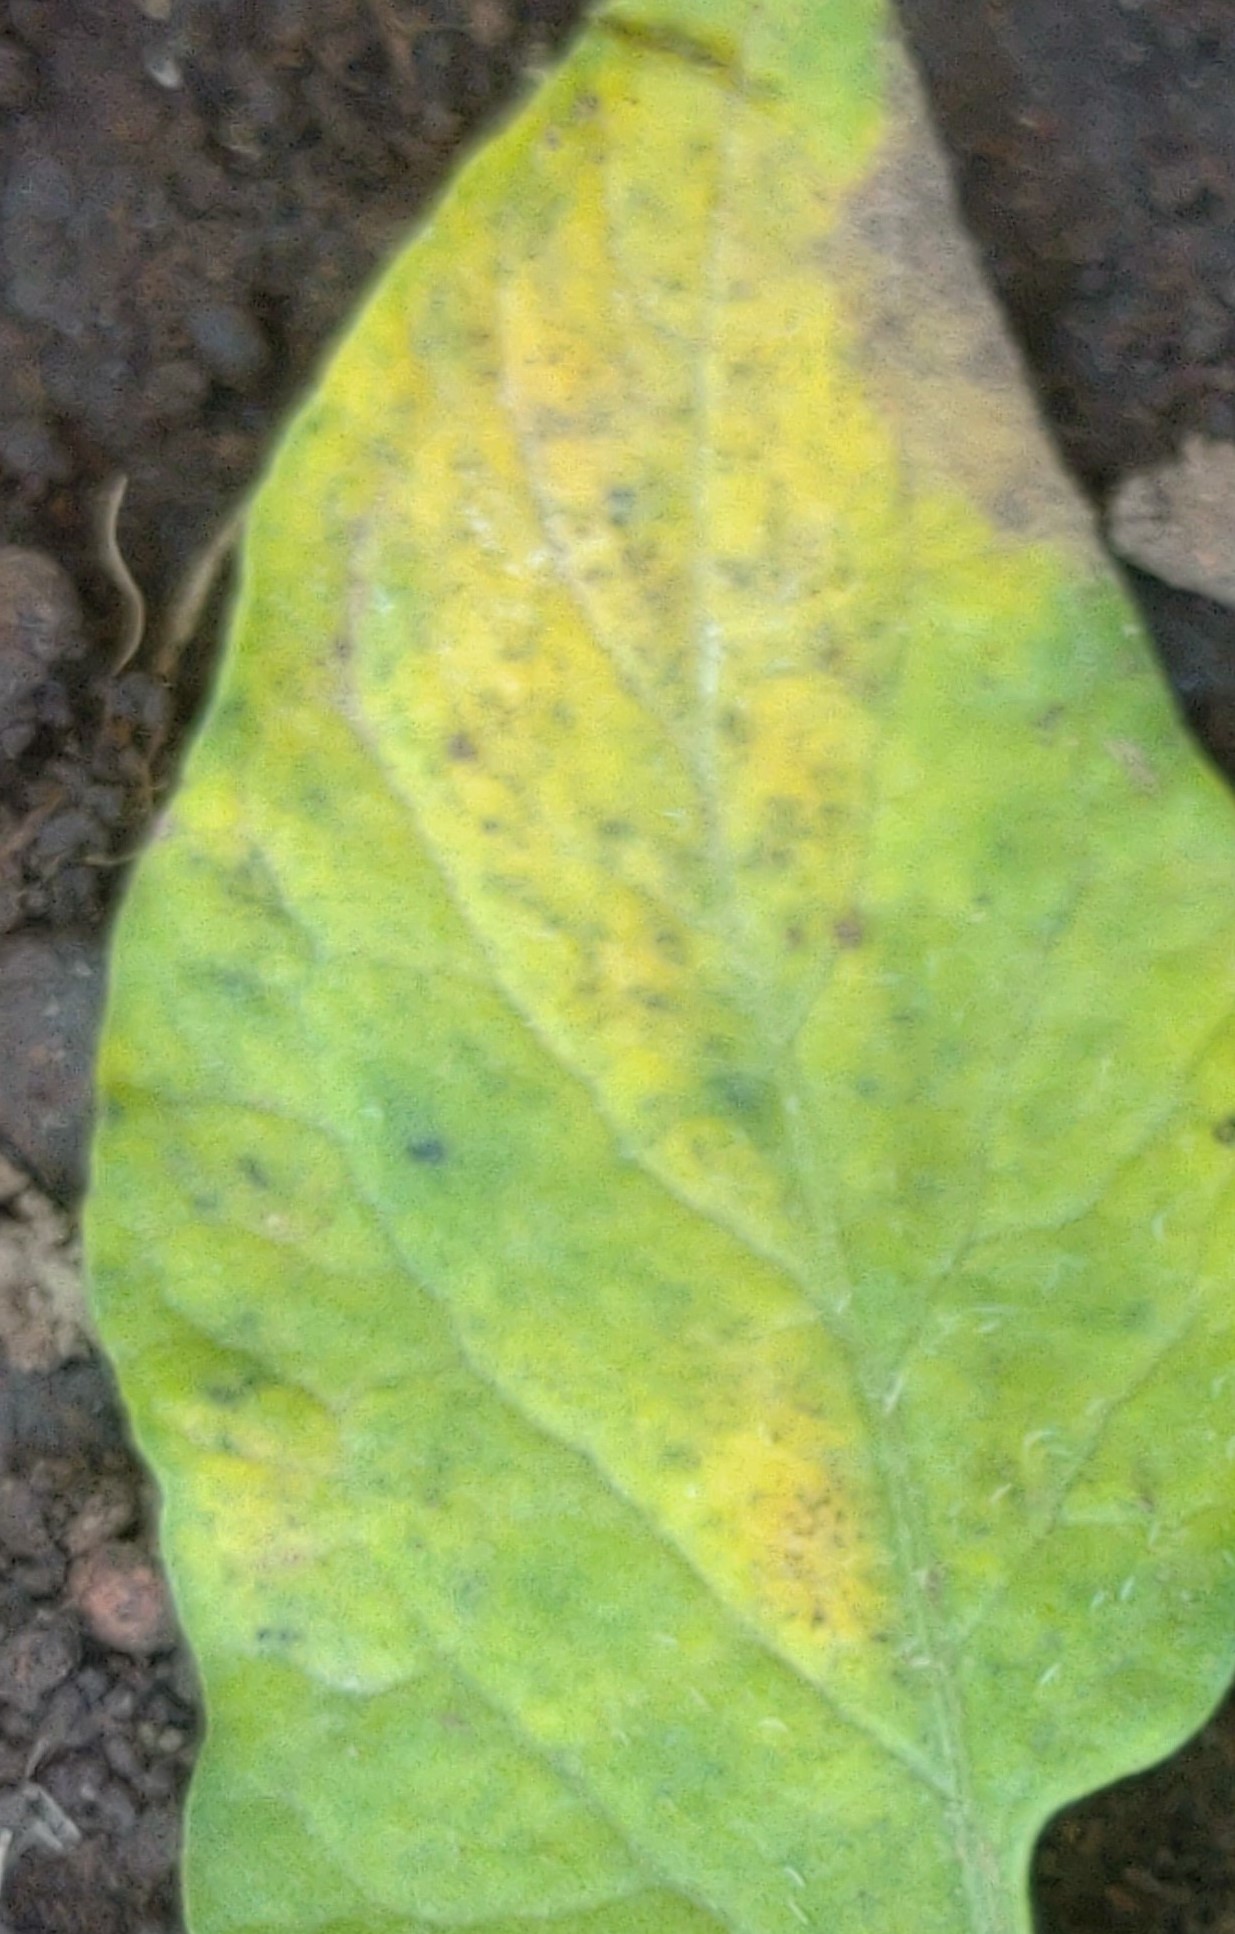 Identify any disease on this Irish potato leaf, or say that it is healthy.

late blight
